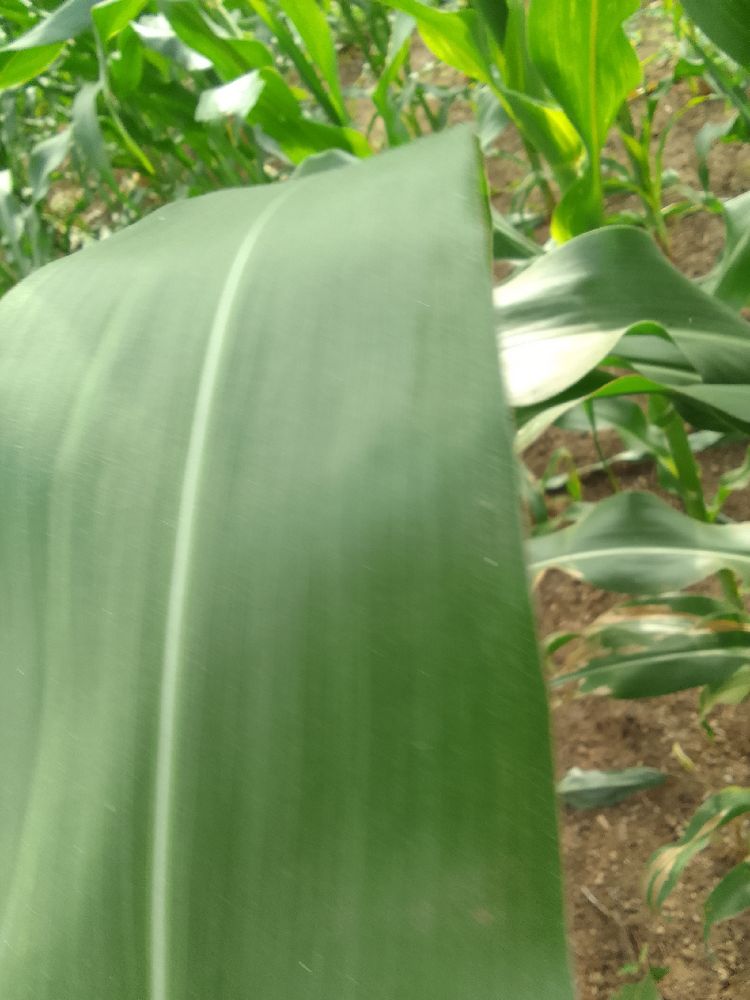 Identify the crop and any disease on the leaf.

maize, healthy
